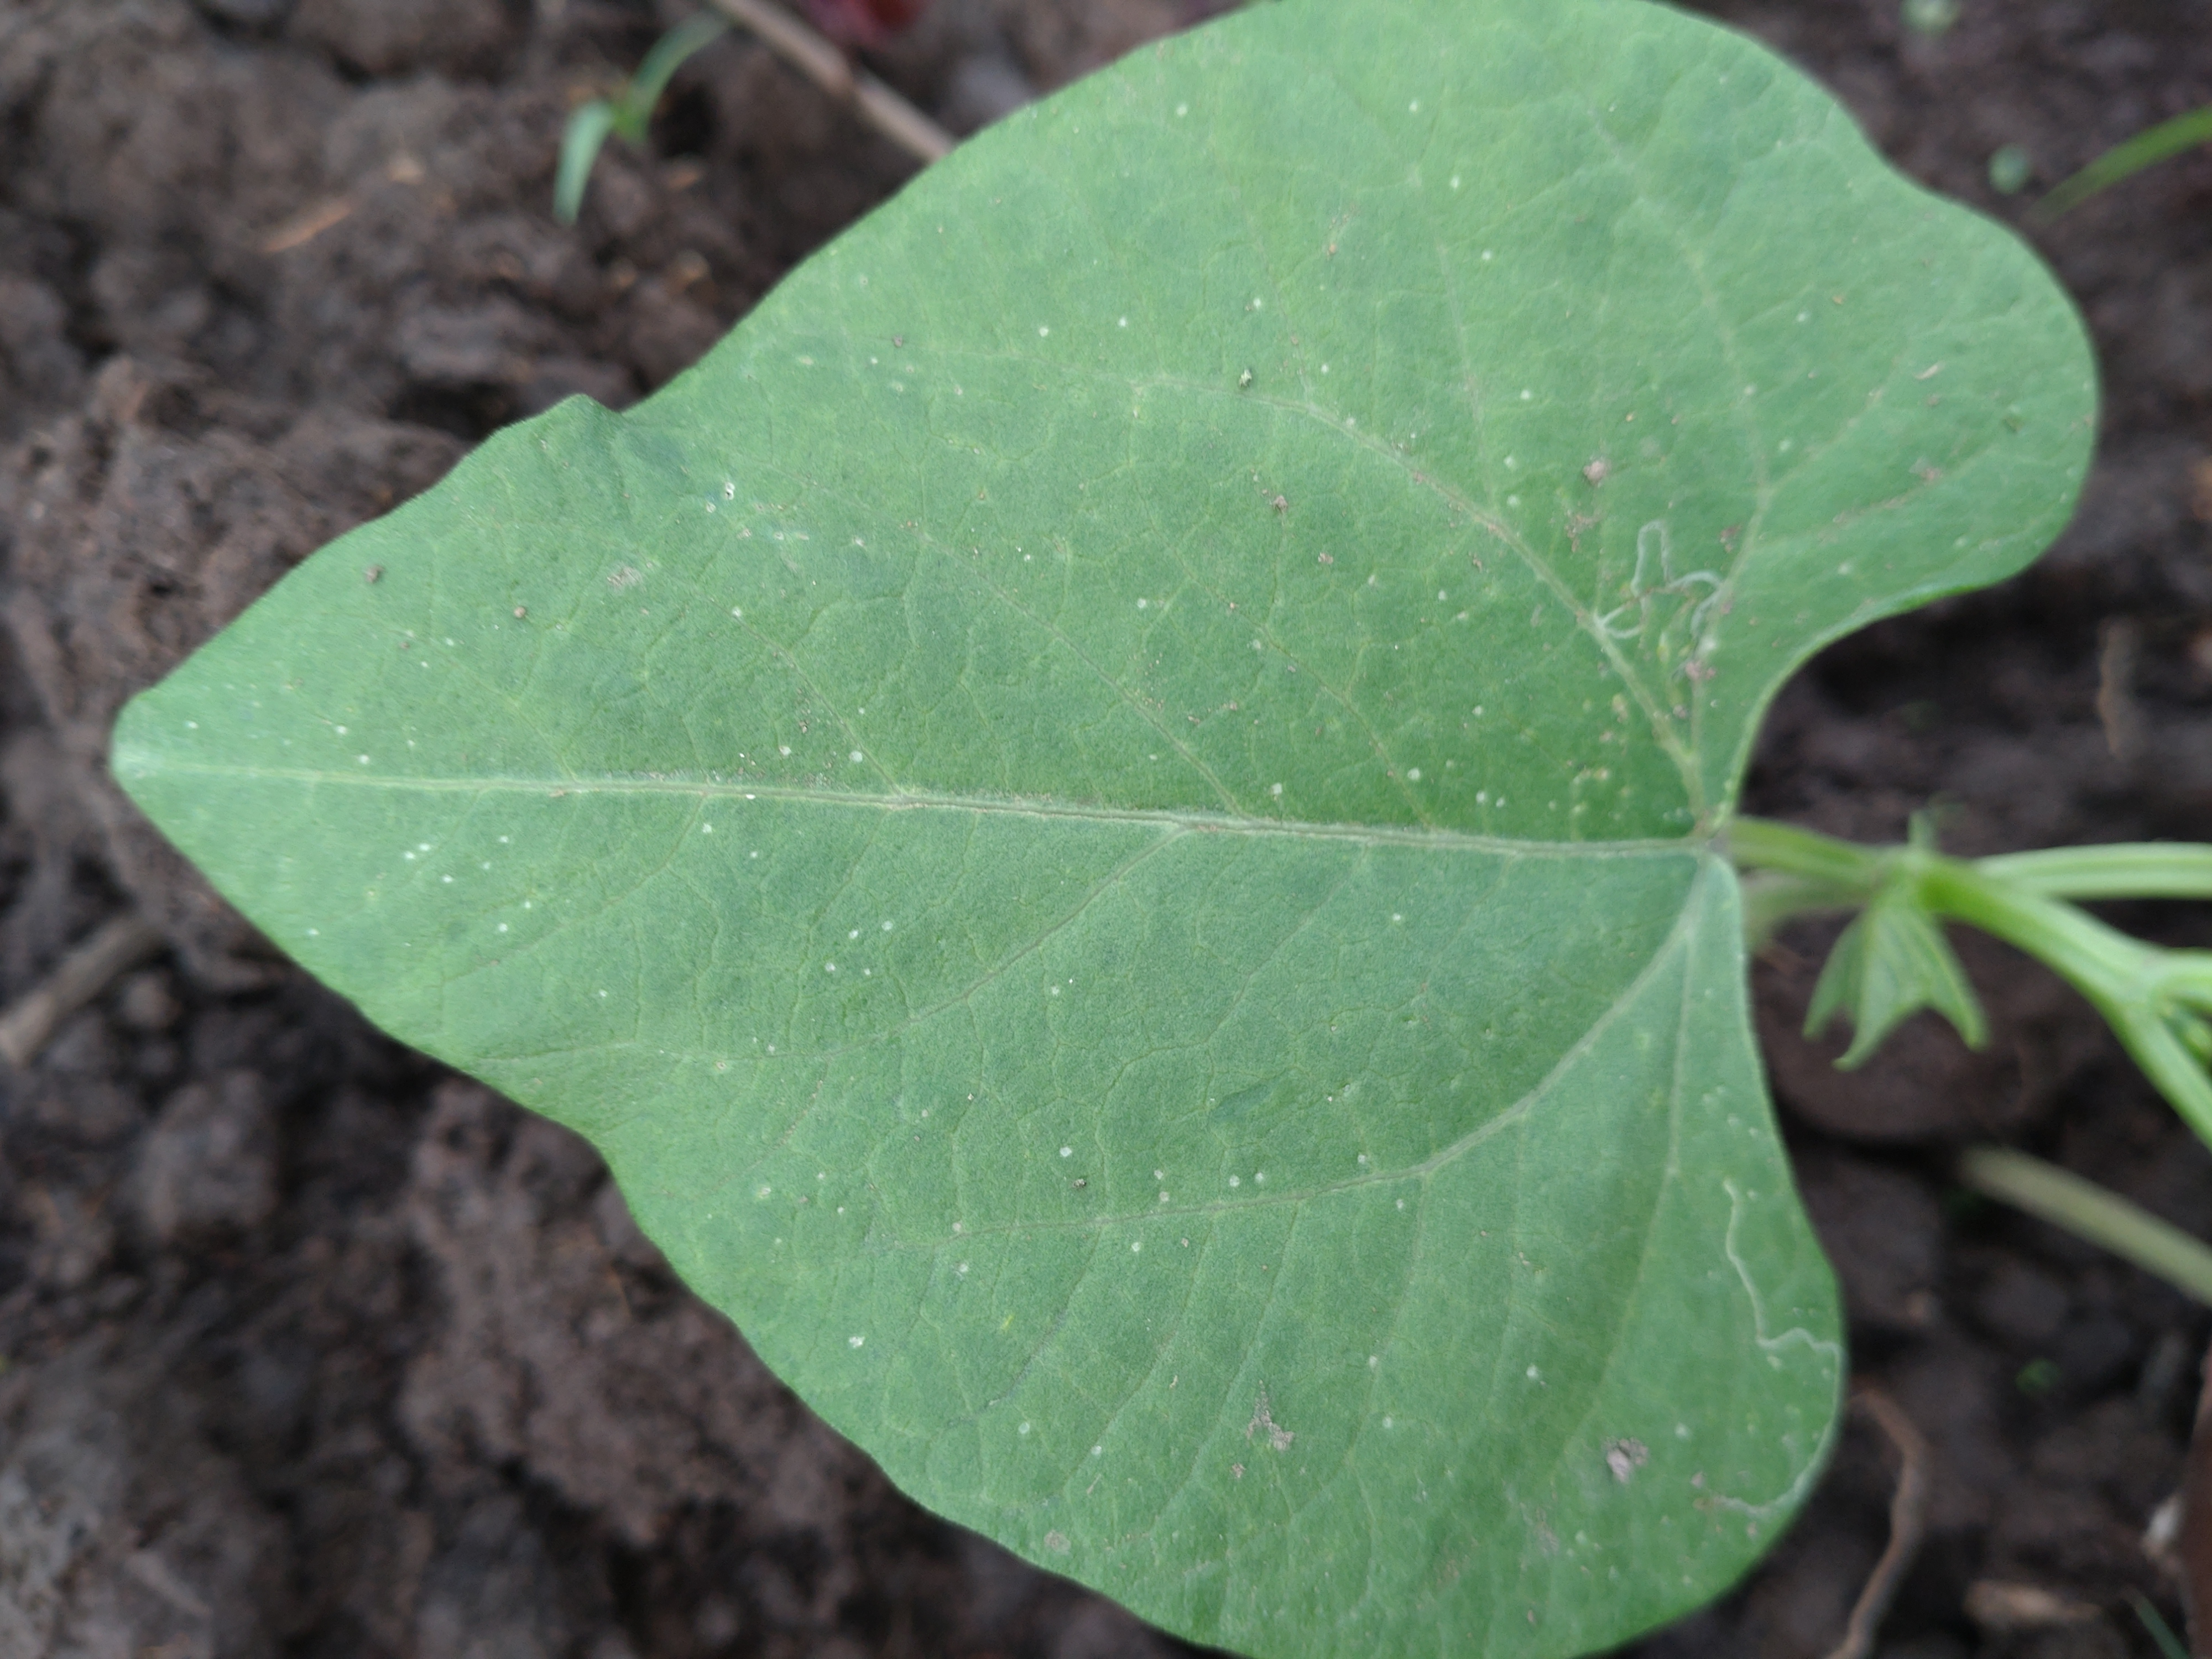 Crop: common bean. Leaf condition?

healthy
